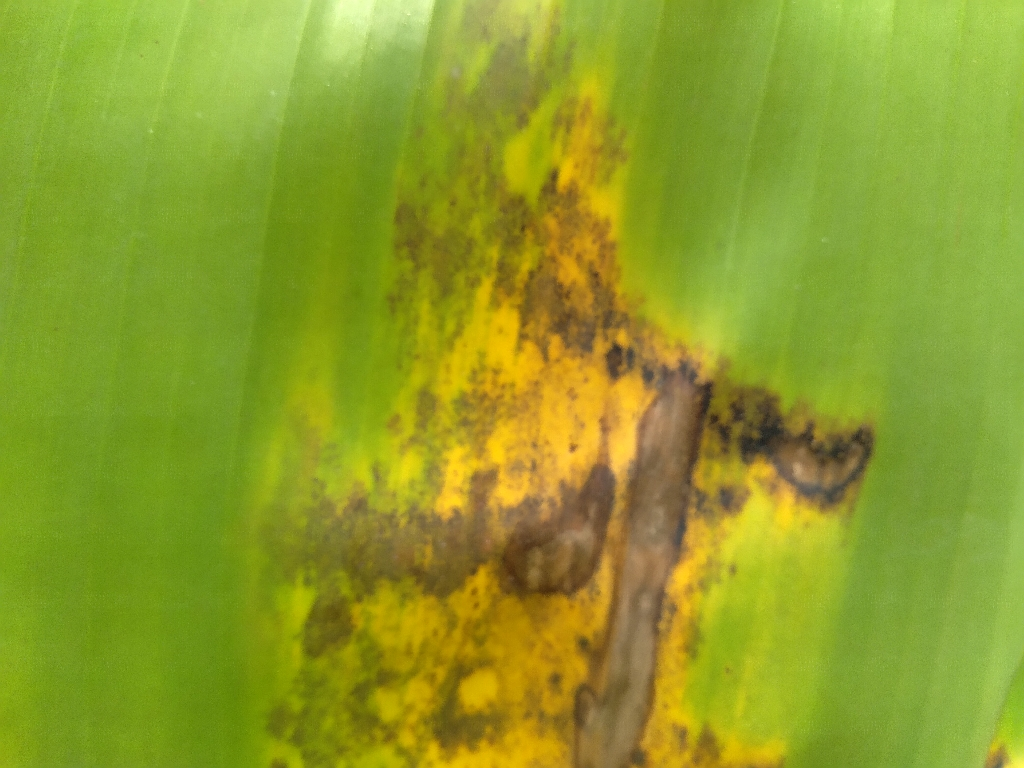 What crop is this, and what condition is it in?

banana, black sigatoka
